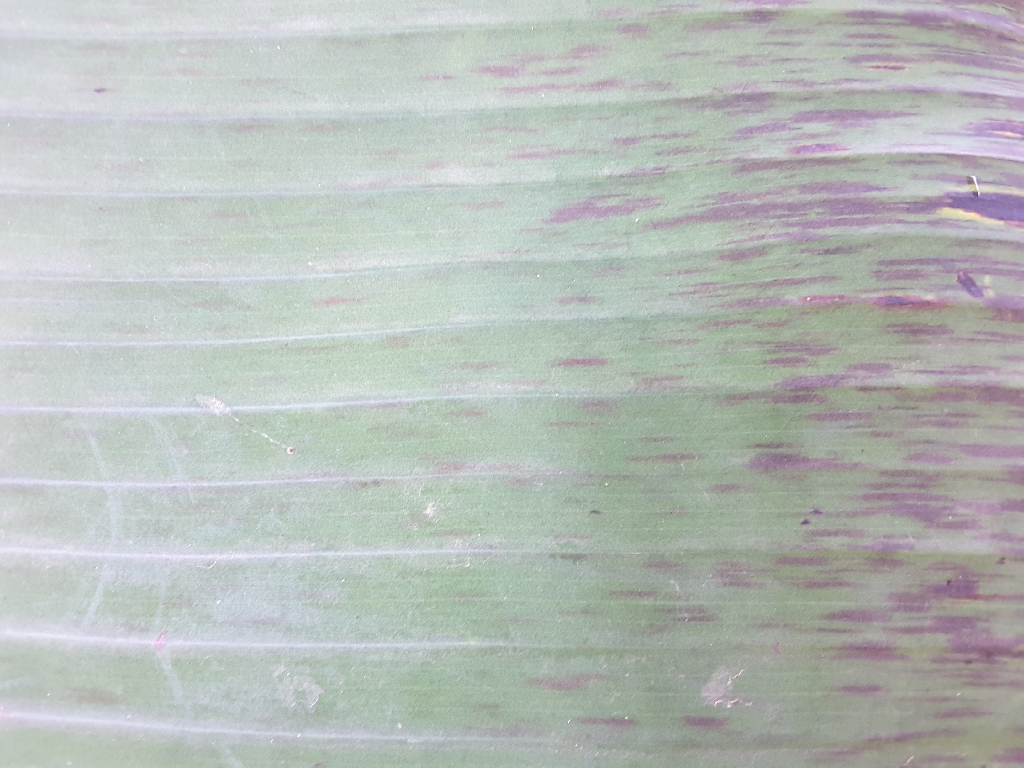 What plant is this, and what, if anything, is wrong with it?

banana, black sigatoka
